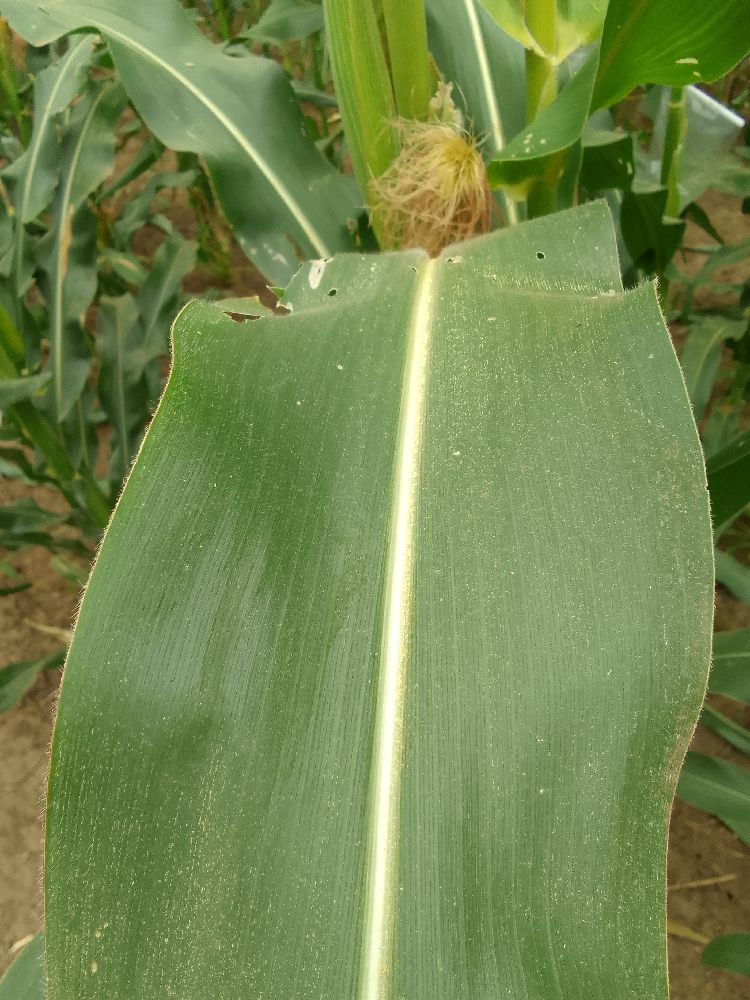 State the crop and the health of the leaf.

maize, healthy
